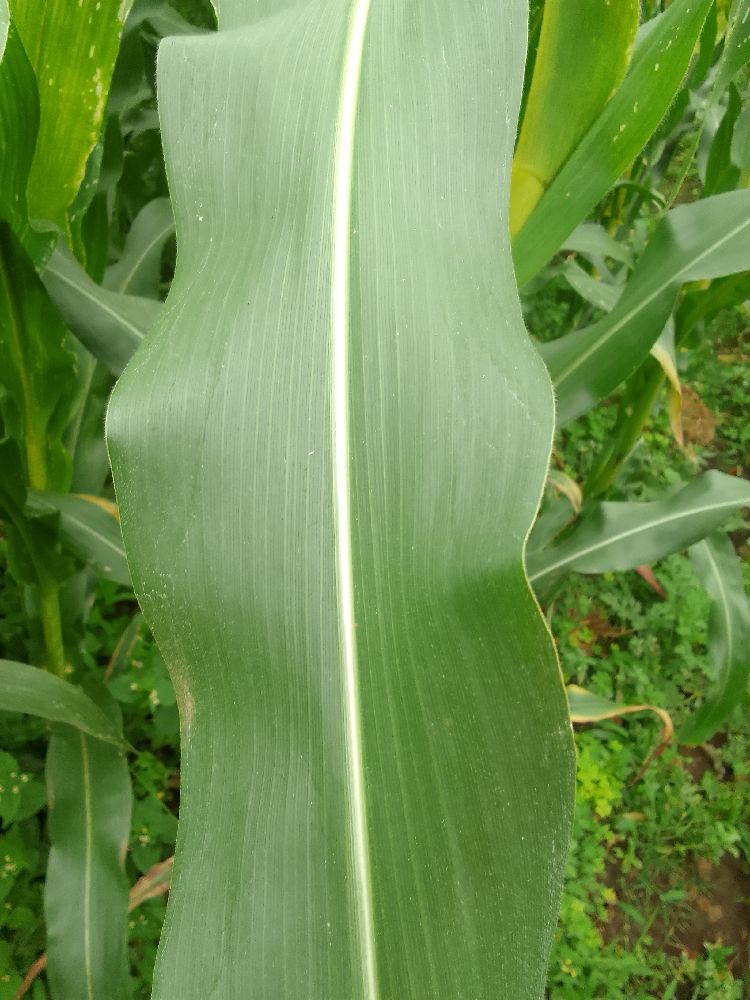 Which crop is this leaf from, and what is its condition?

maize, healthy
